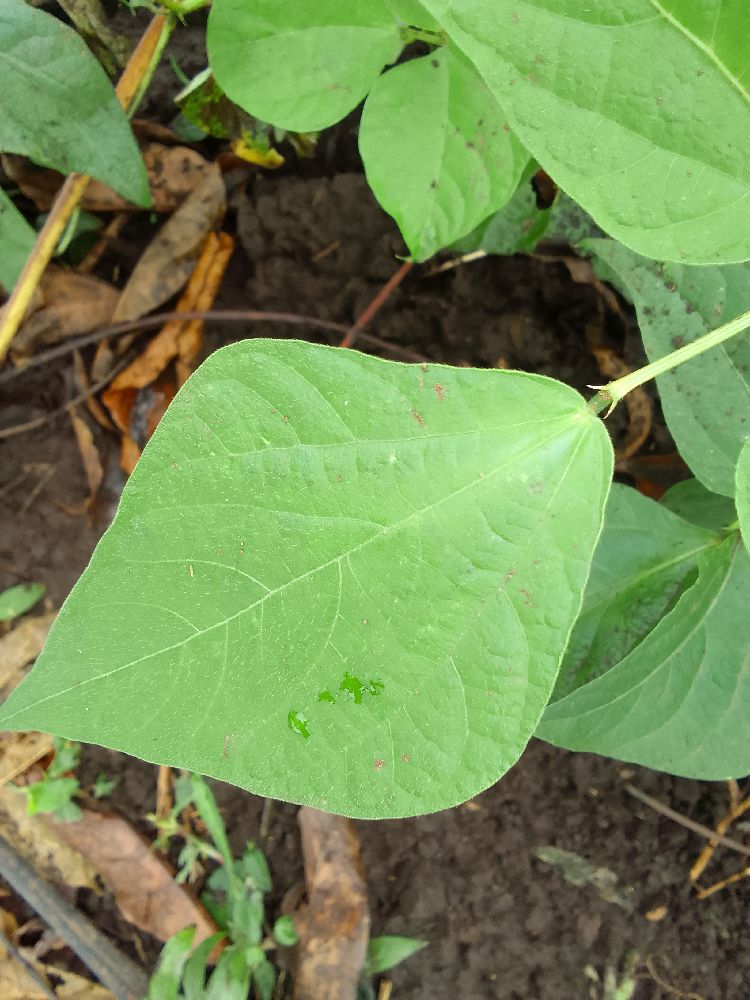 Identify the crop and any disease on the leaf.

common bean, healthy
